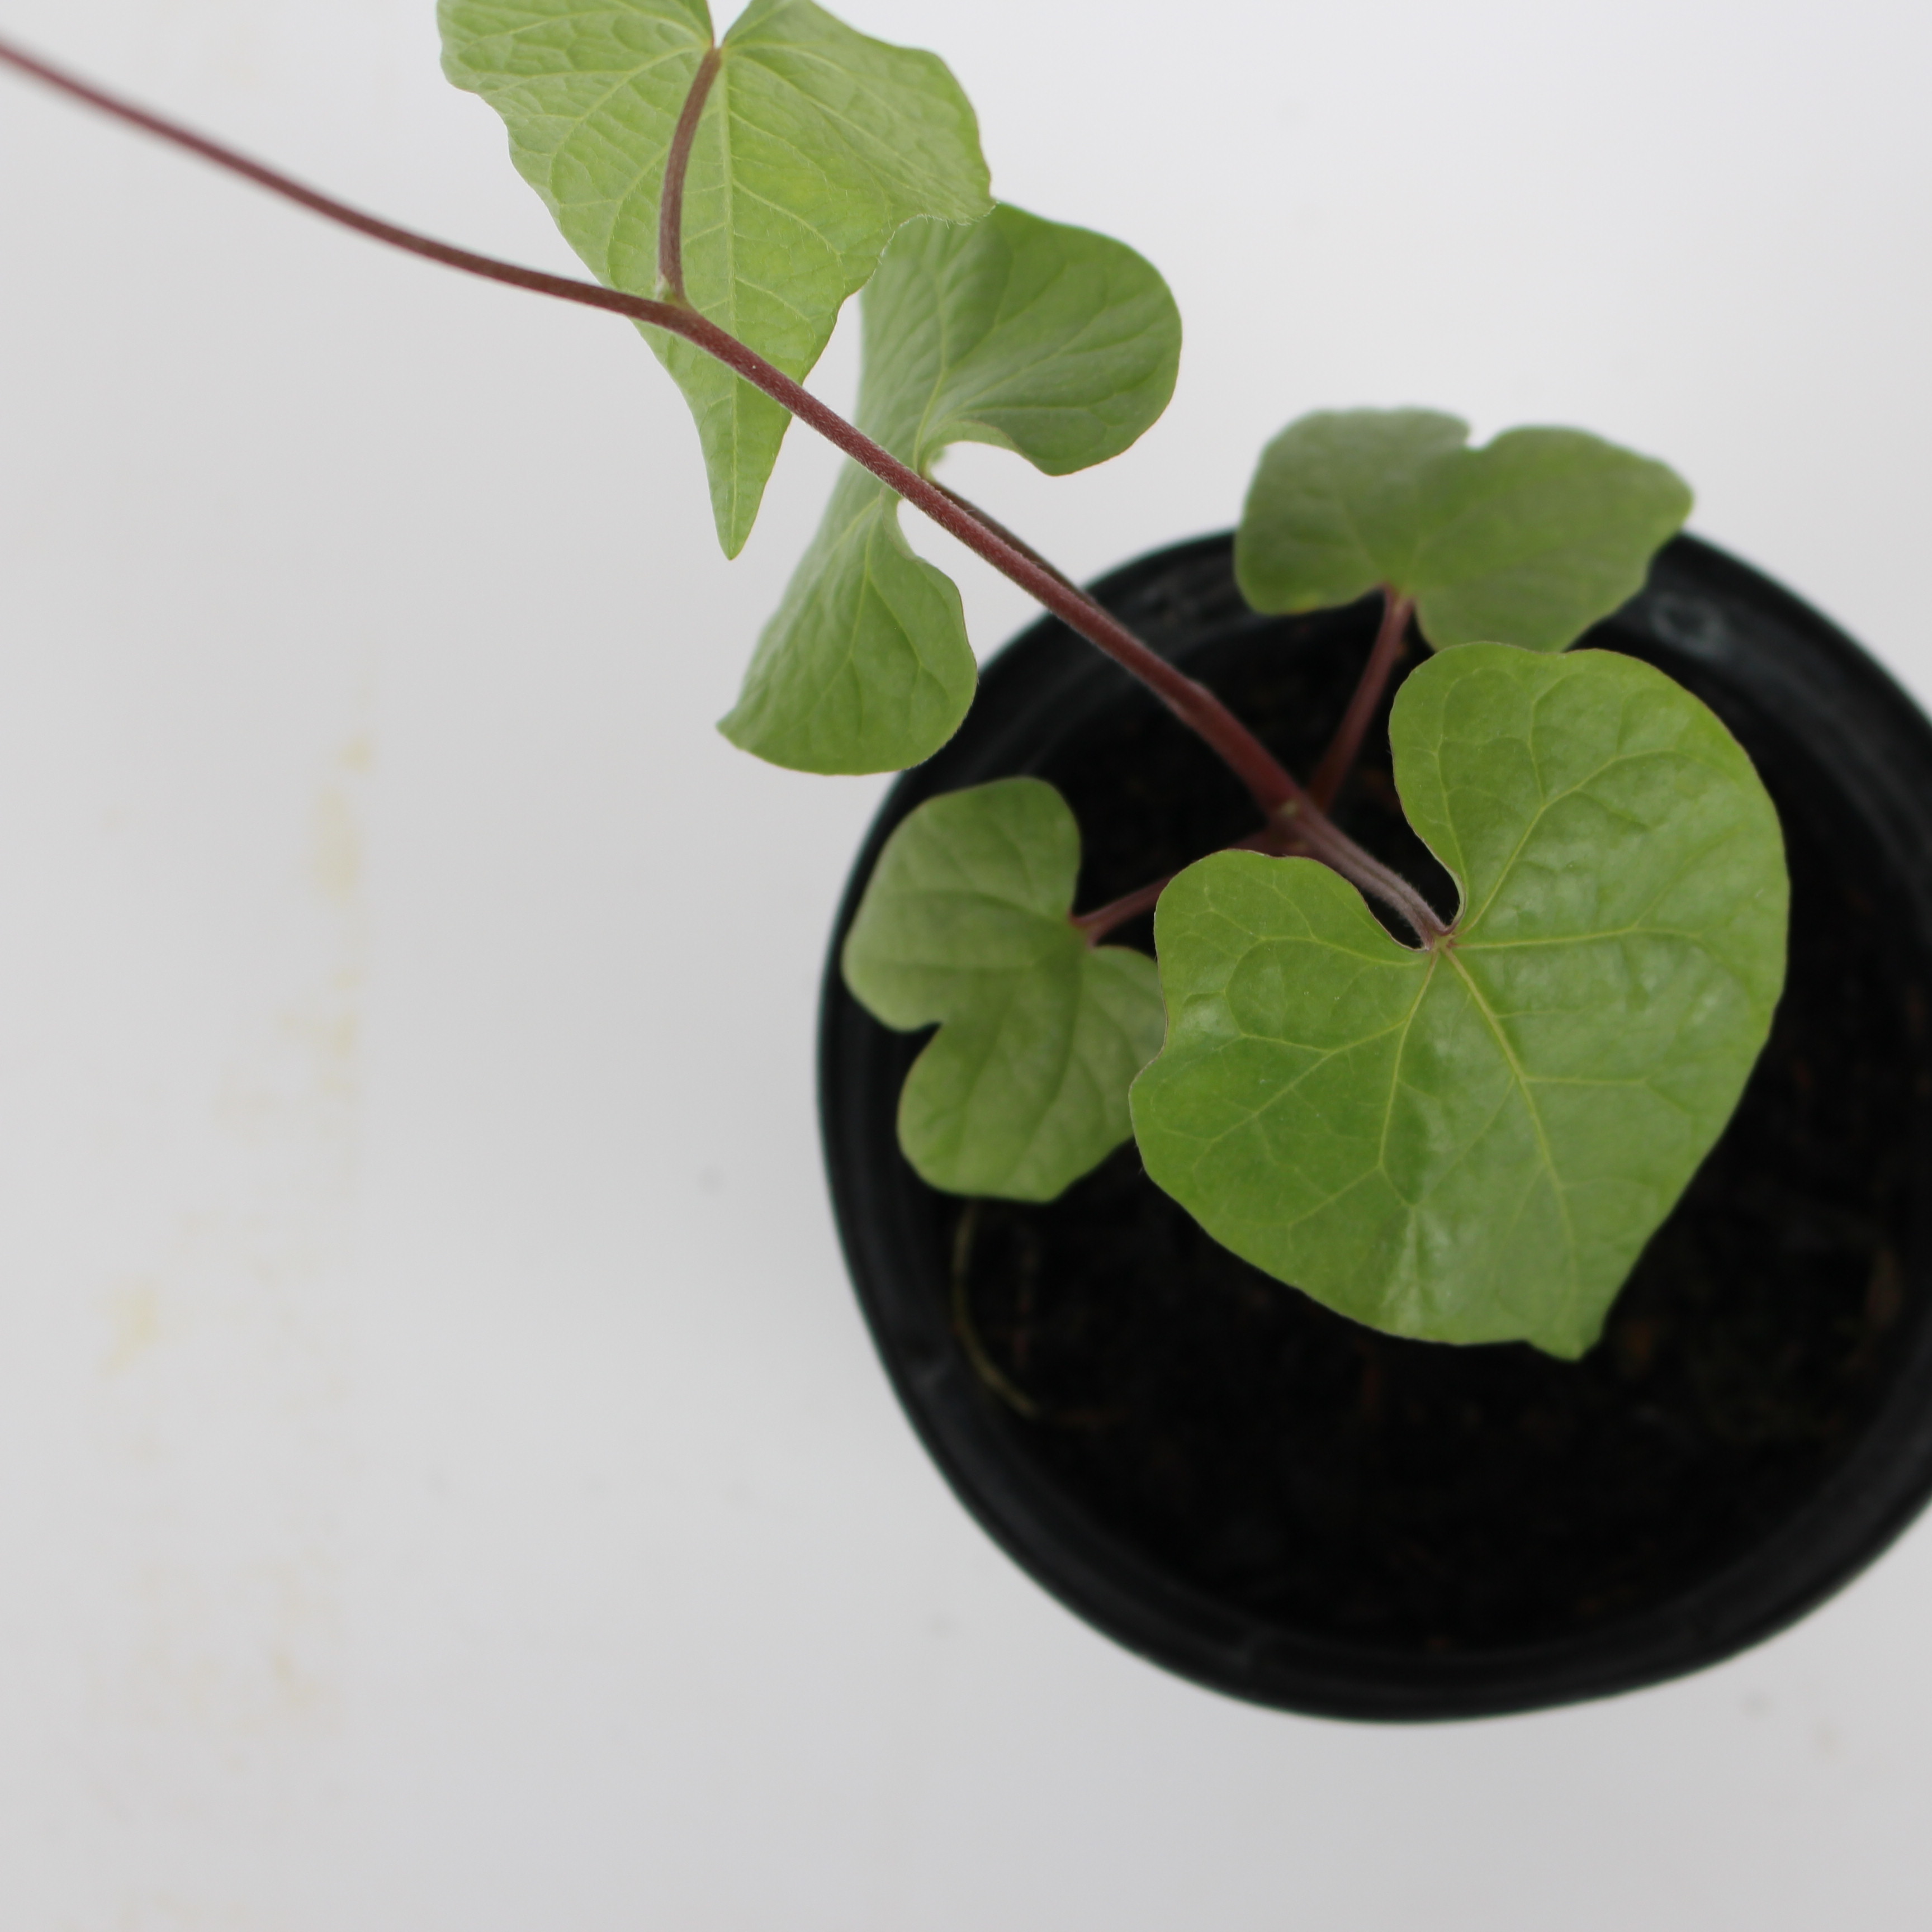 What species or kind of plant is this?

Convolvulus arvensis
